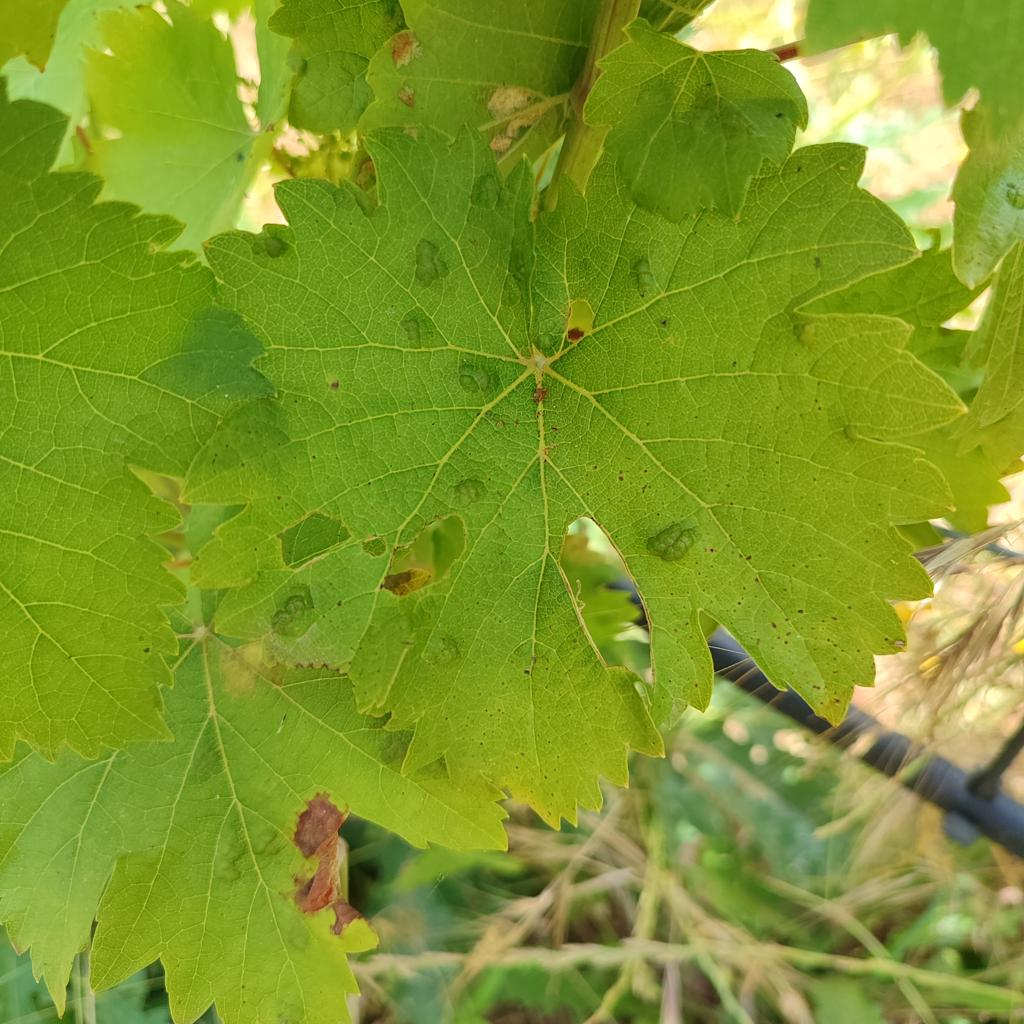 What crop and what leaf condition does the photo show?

grapevine, erineum mite
